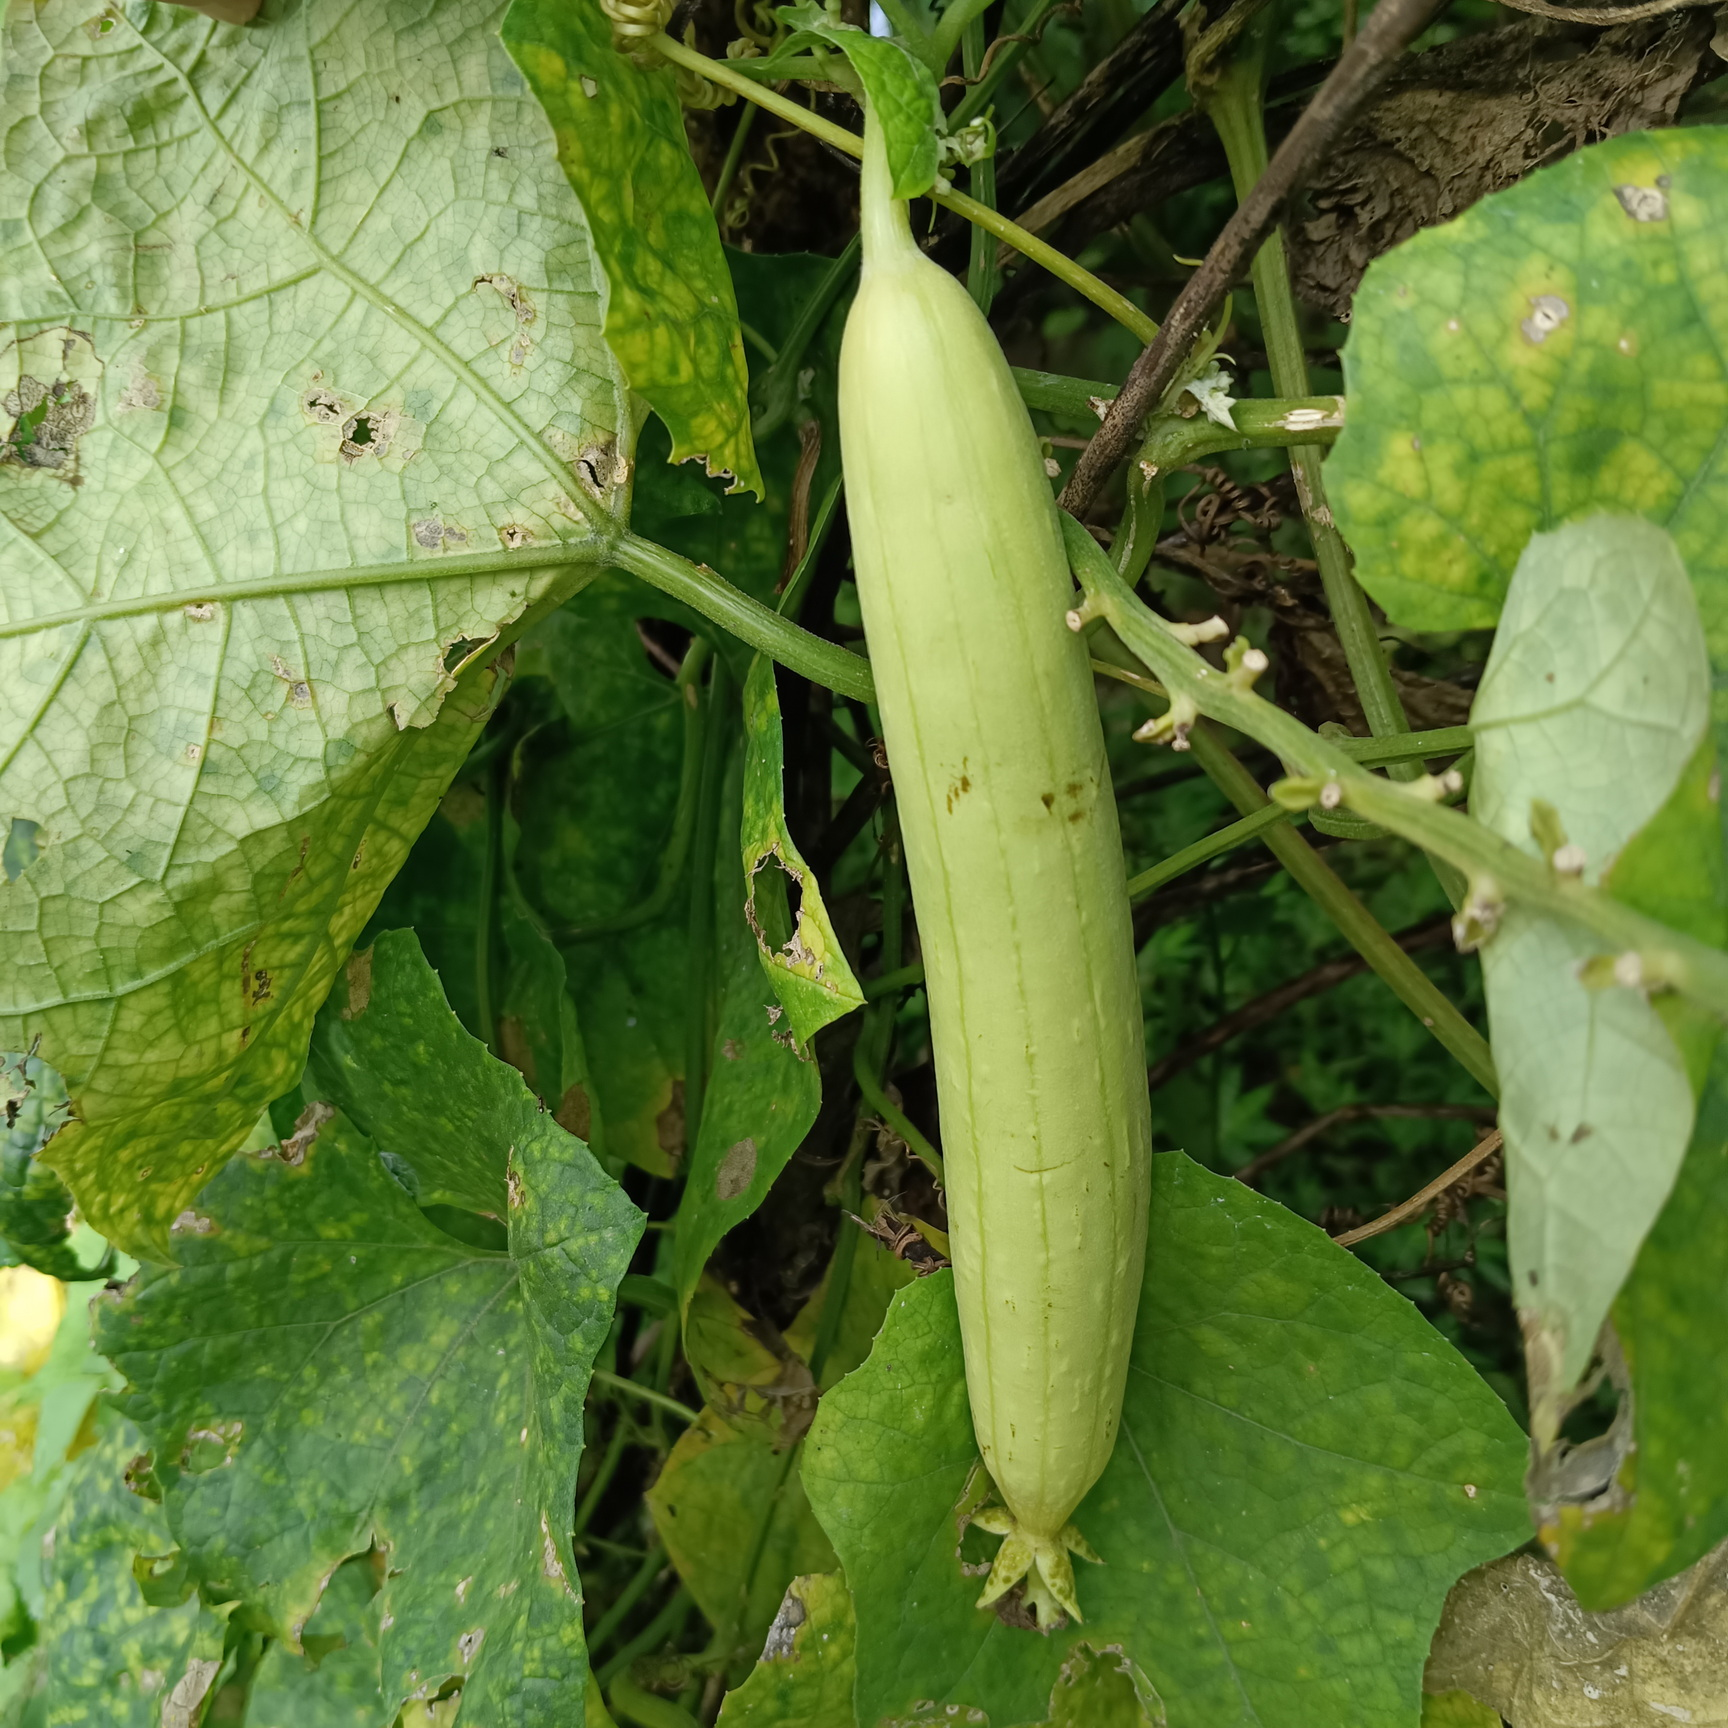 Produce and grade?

luffa, fresh
